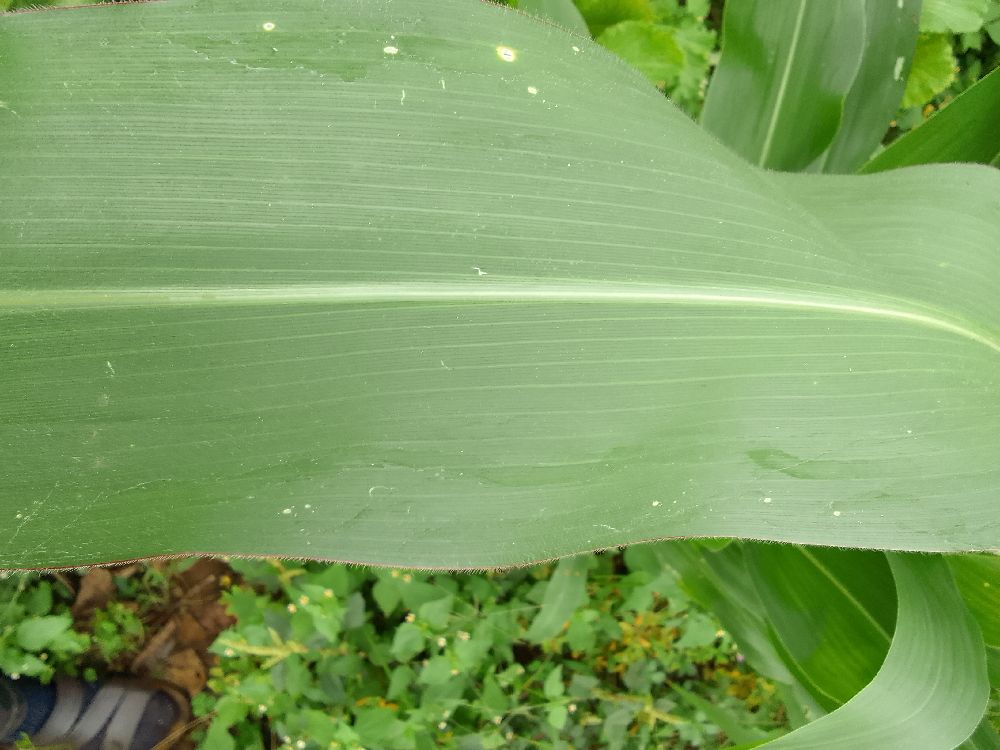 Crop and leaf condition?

maize, healthy
